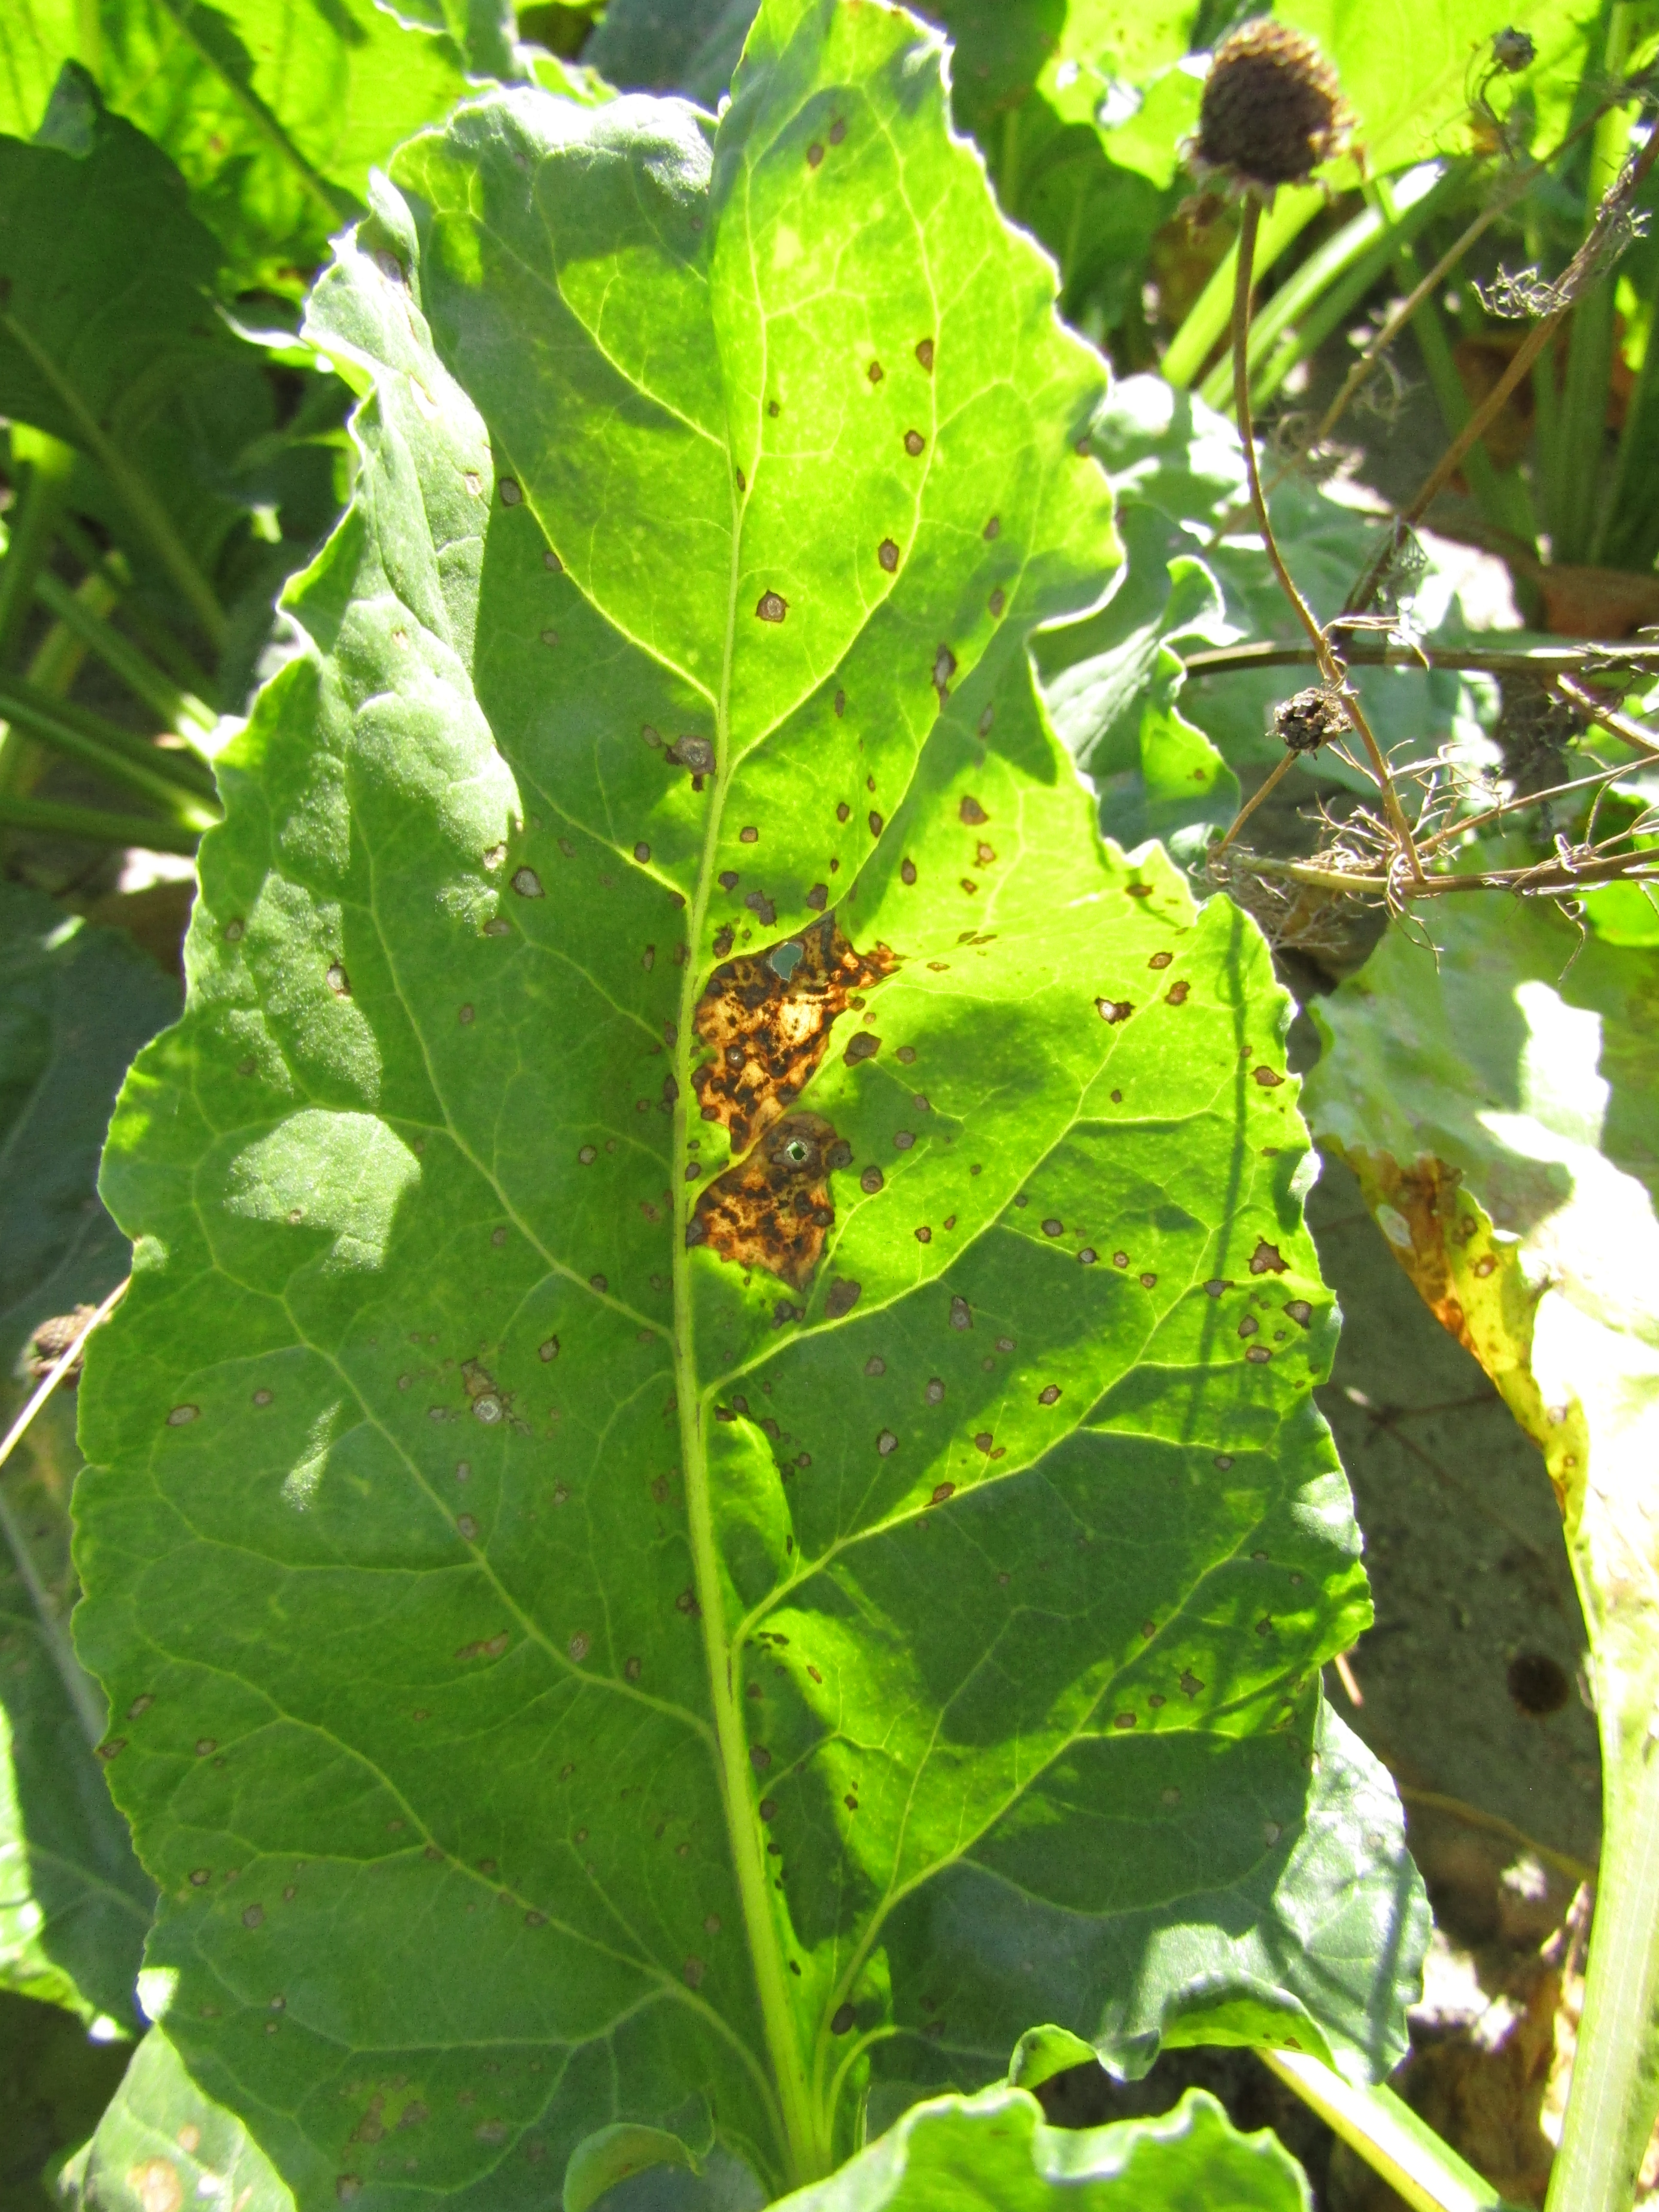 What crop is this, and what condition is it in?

beet, cercospora
